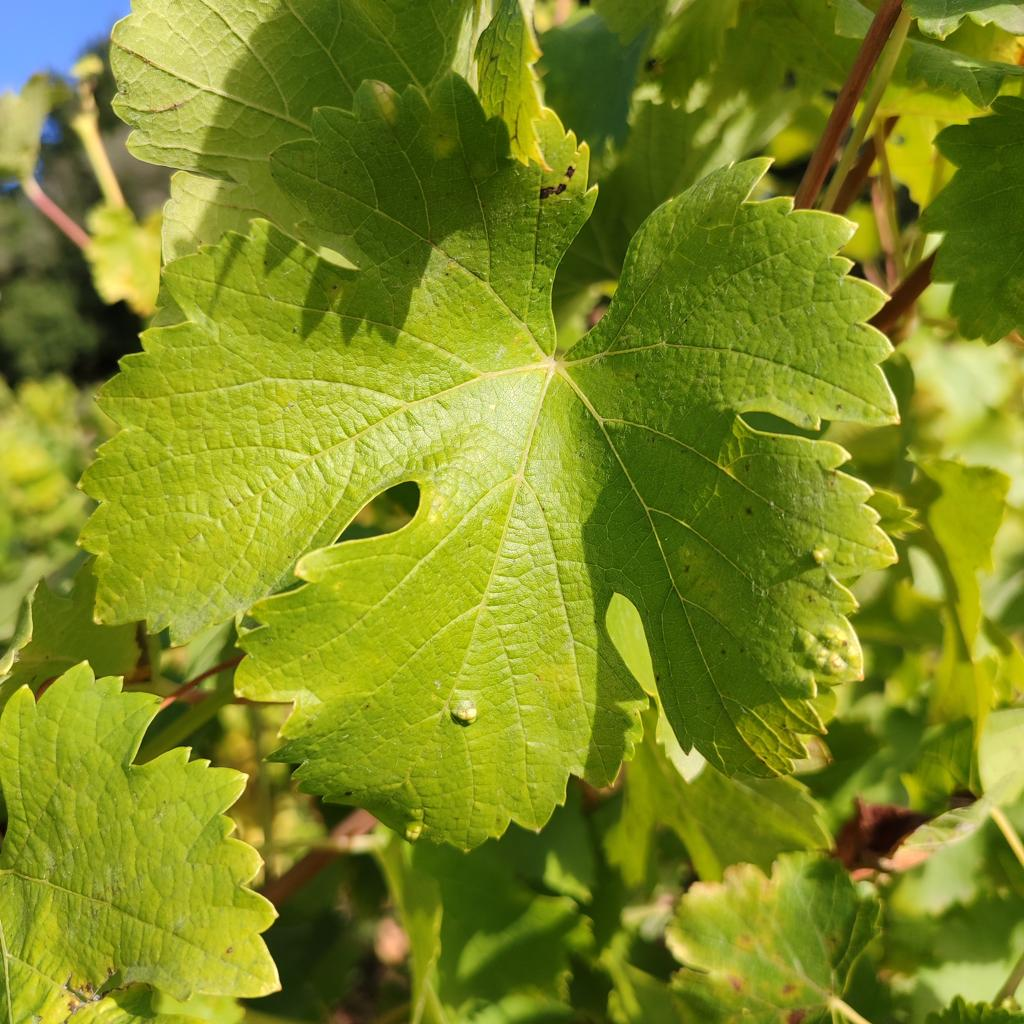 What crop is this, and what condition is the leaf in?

grapevine, erineum mite
